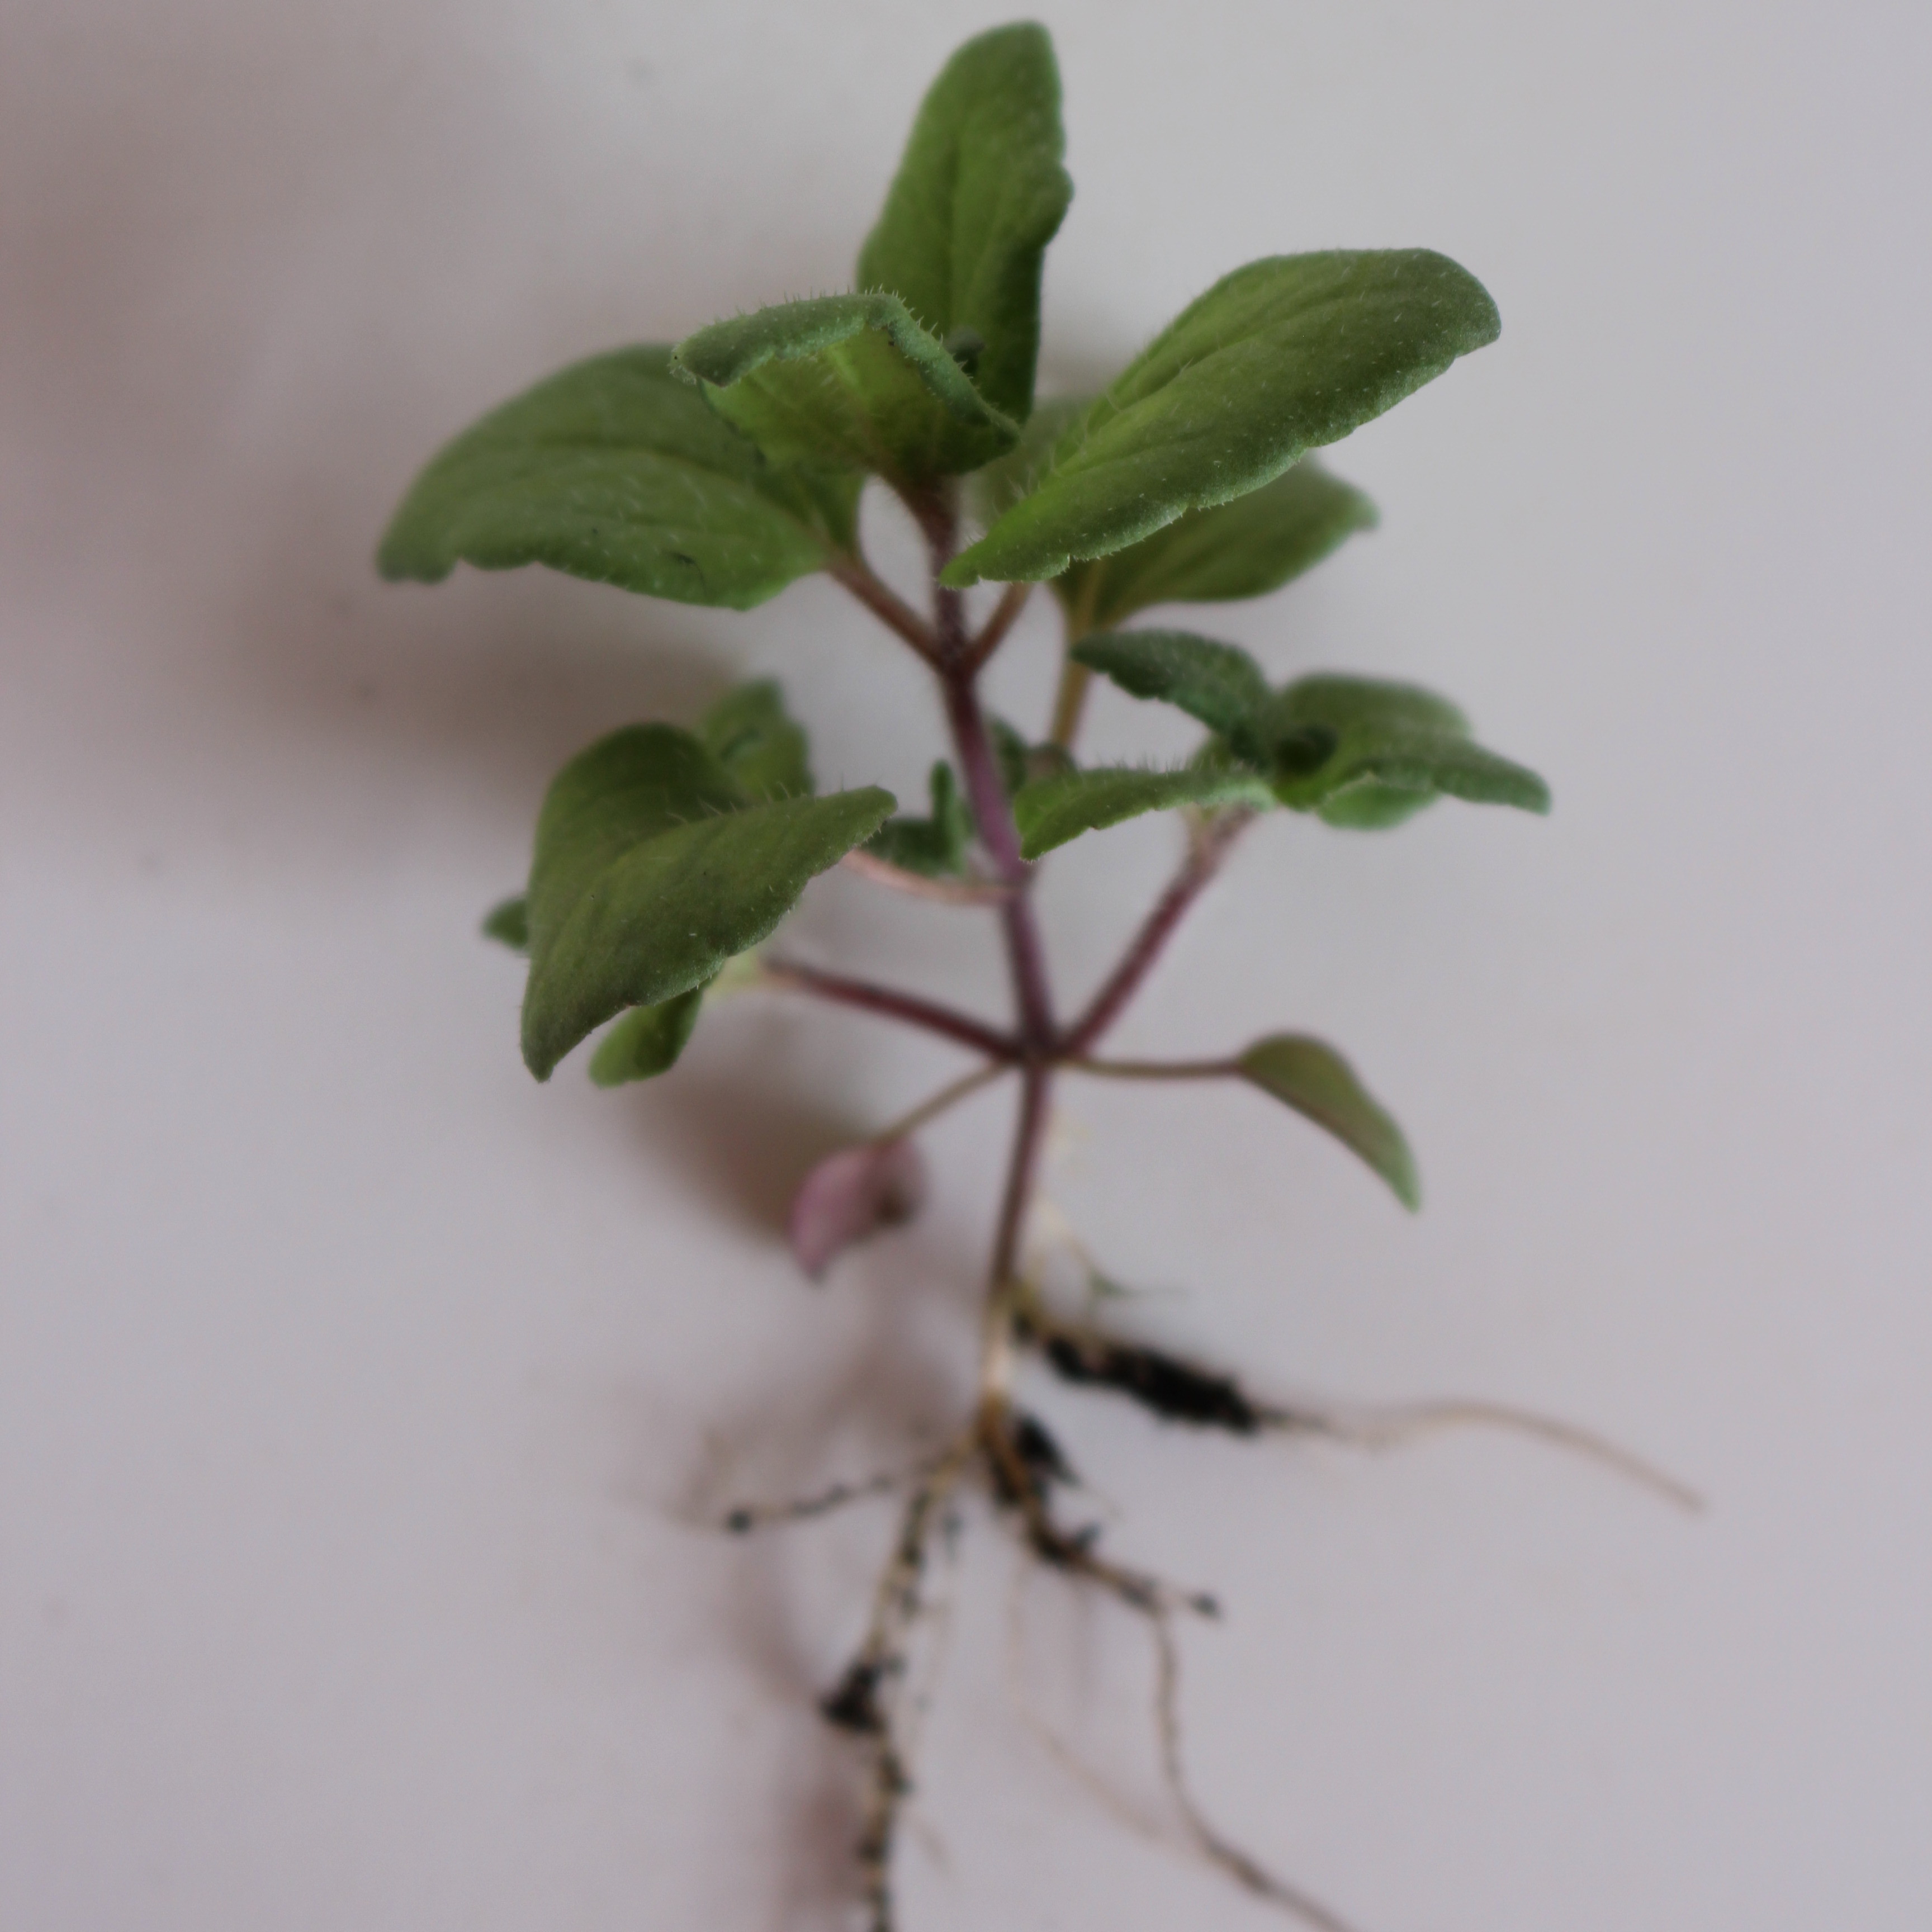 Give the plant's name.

Veronica persica
